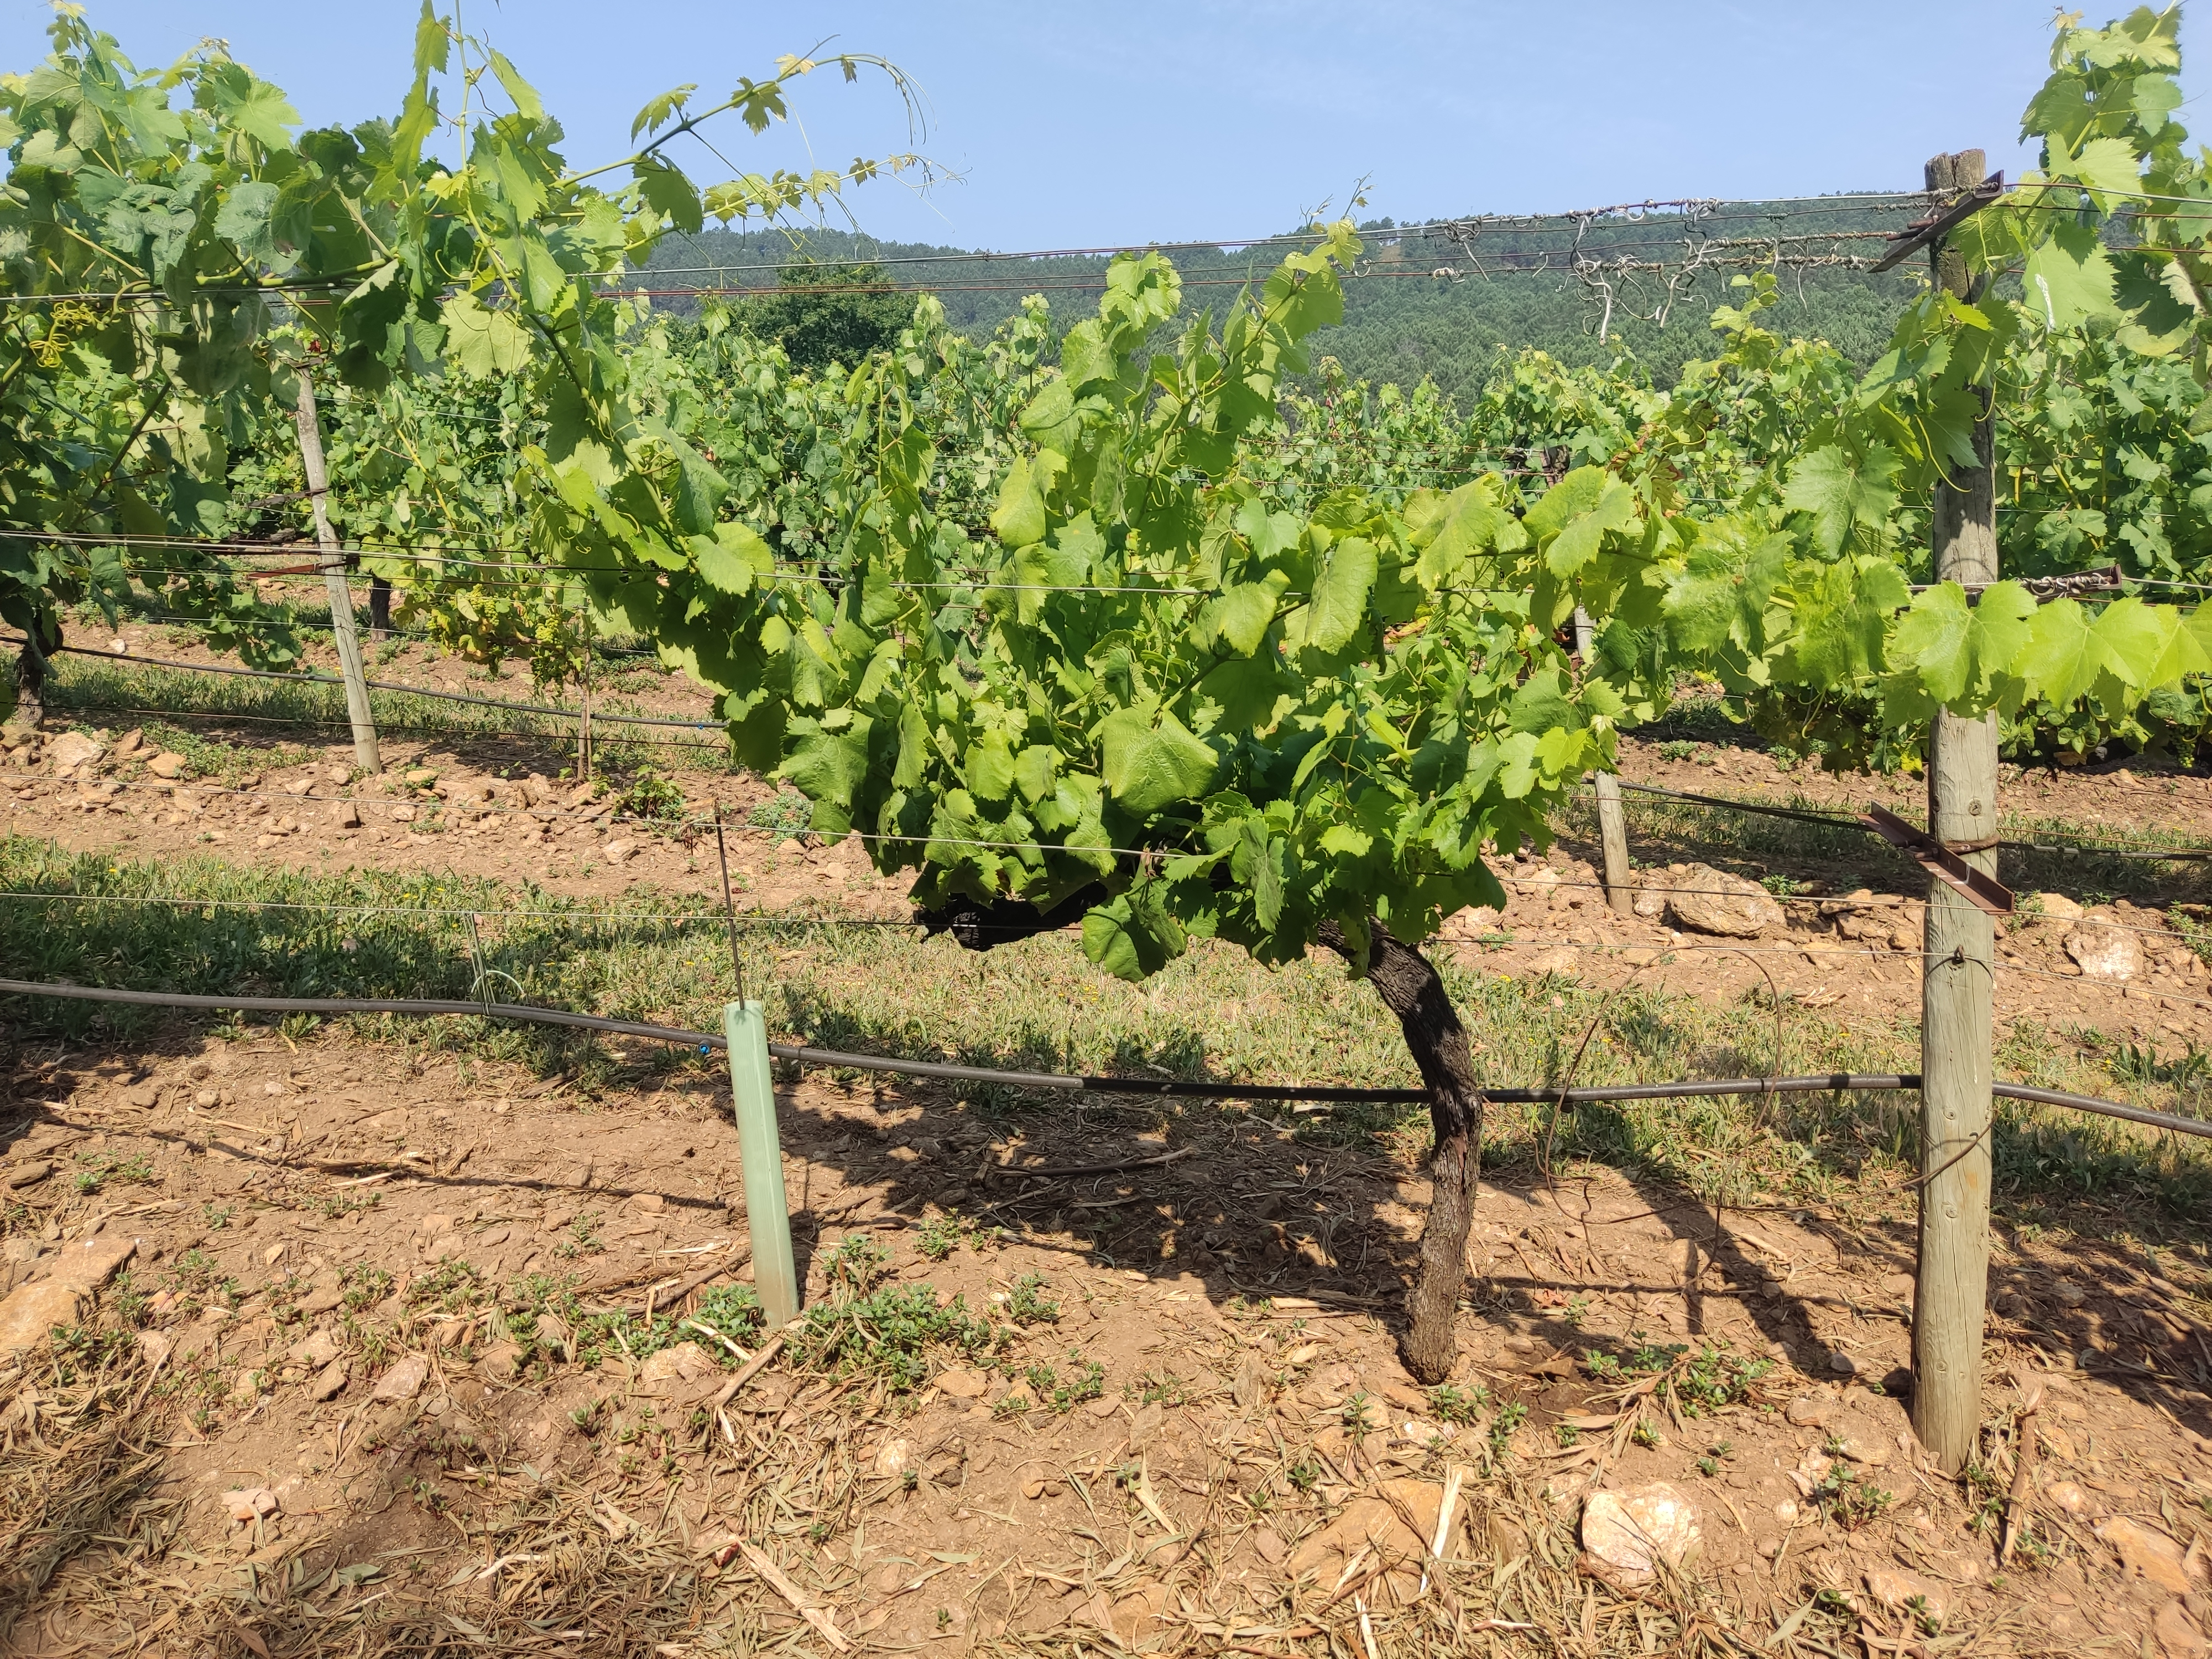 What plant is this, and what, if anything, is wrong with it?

grapevine, affected by esca disease
